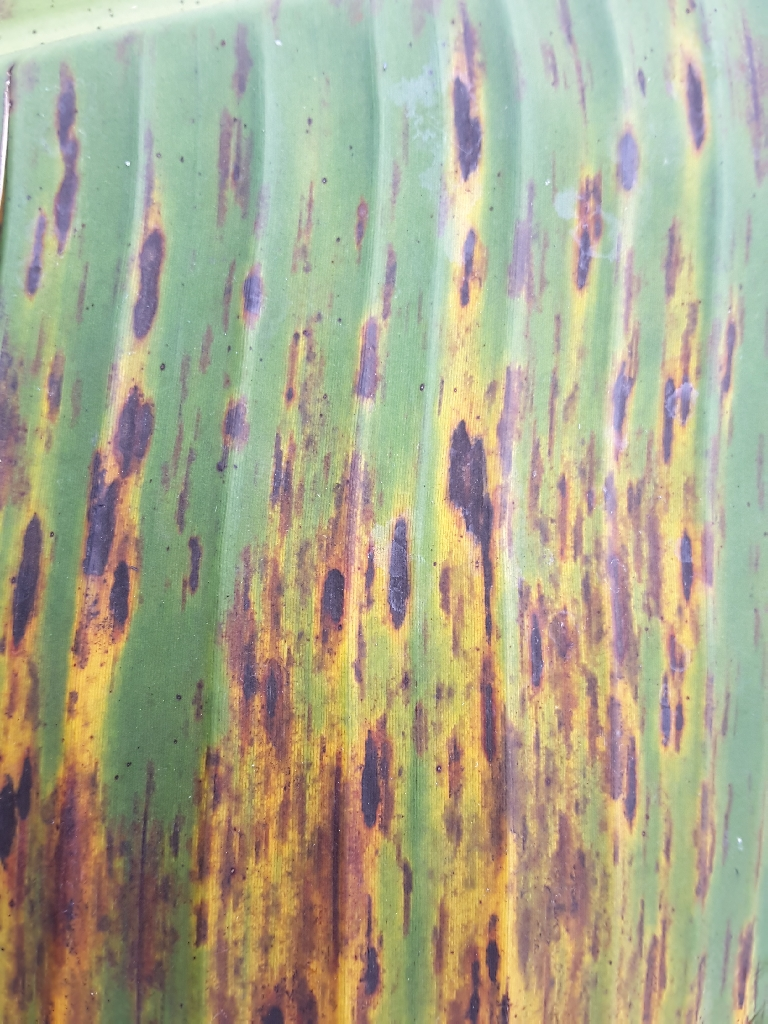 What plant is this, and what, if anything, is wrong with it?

banana, black sigatoka
